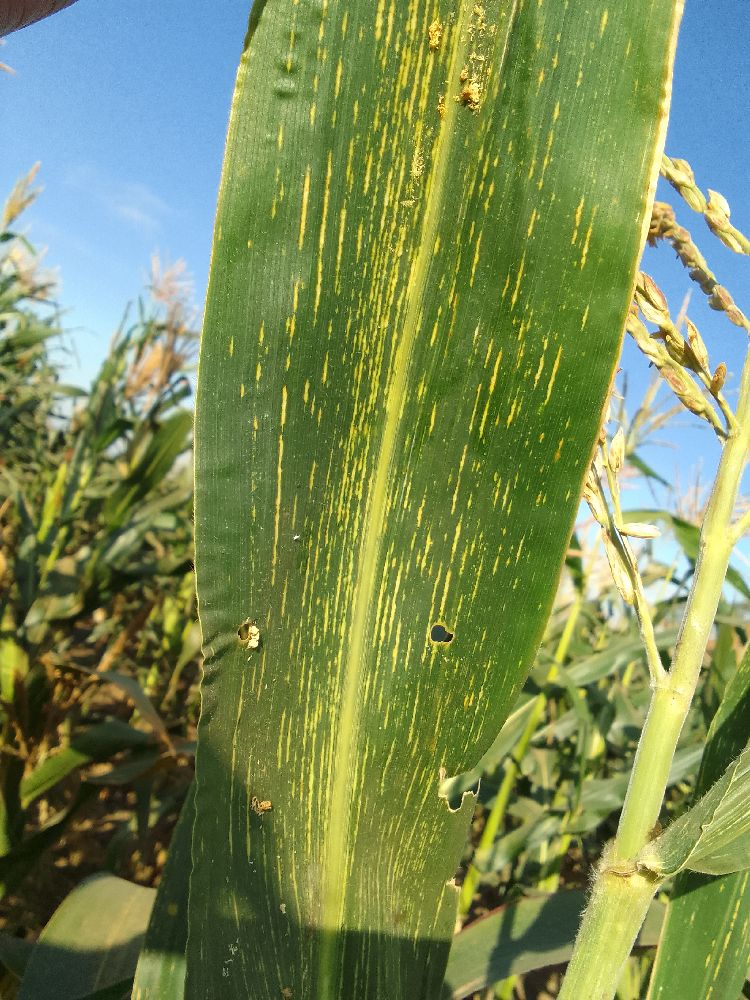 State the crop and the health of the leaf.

maize, maize streak virus
